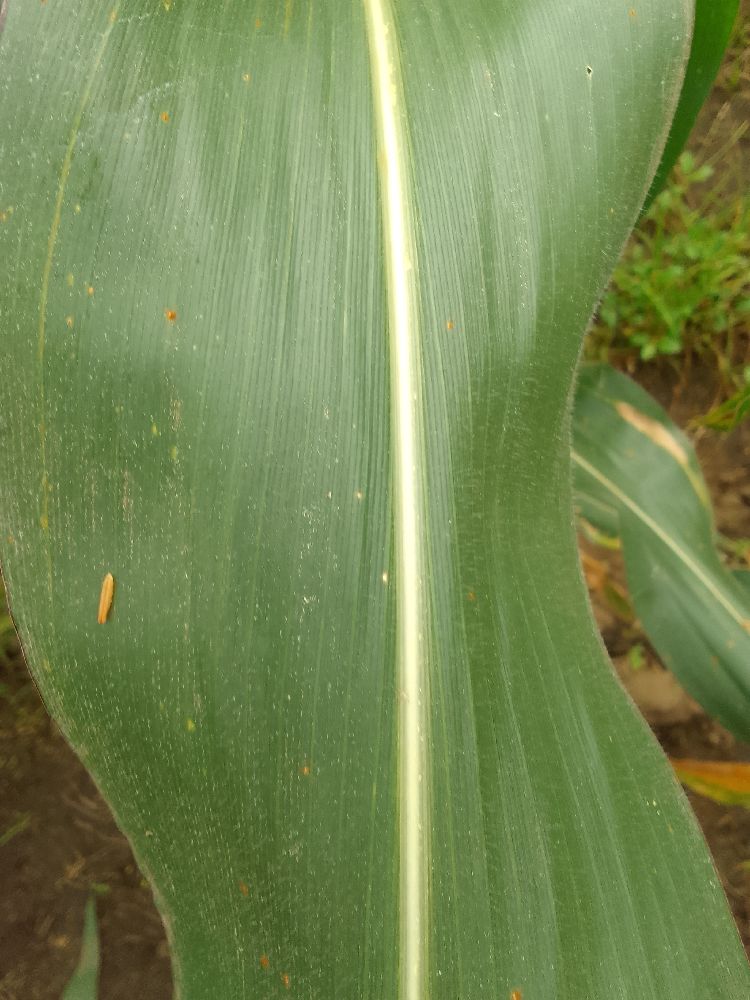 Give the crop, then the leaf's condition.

maize, healthy
